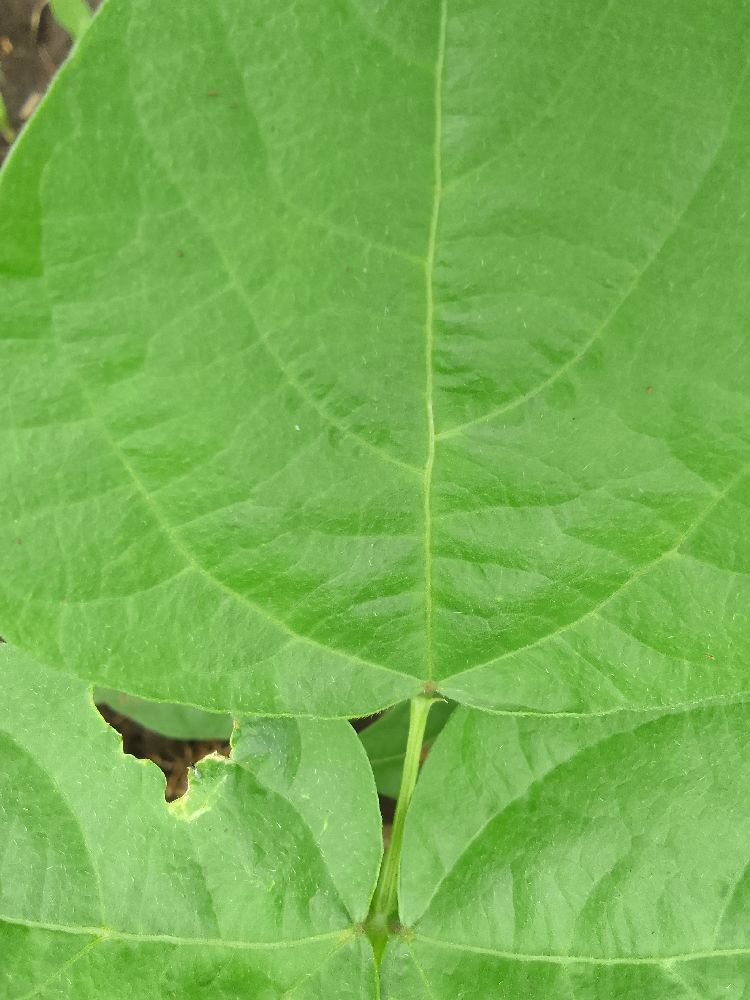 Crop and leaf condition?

common bean, healthy
